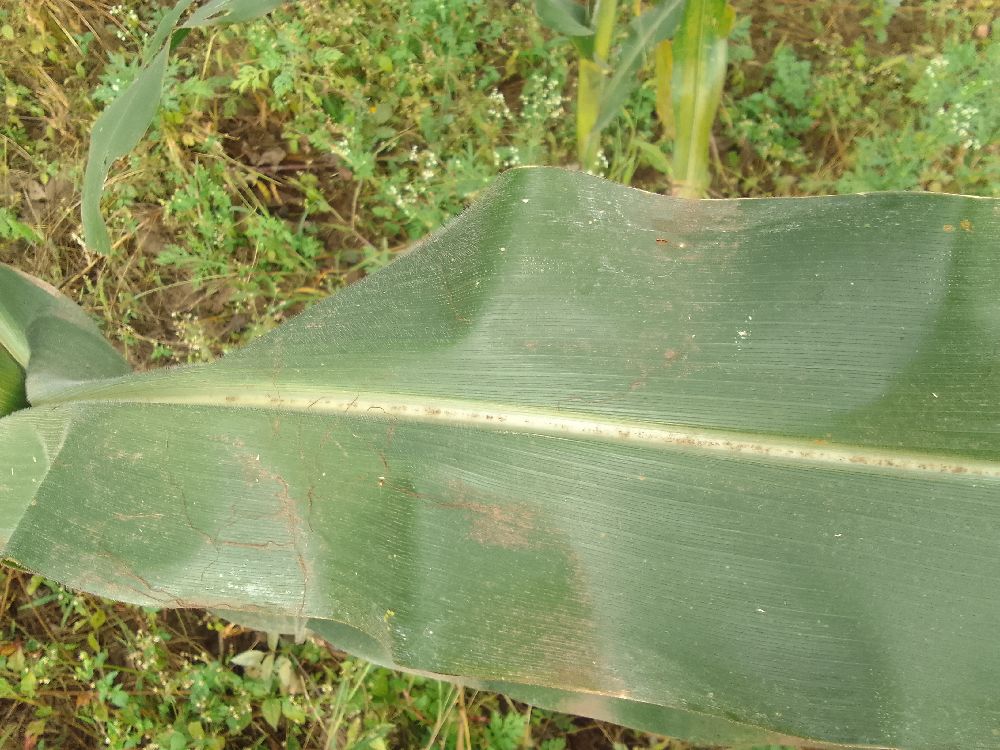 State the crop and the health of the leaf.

maize, healthy
